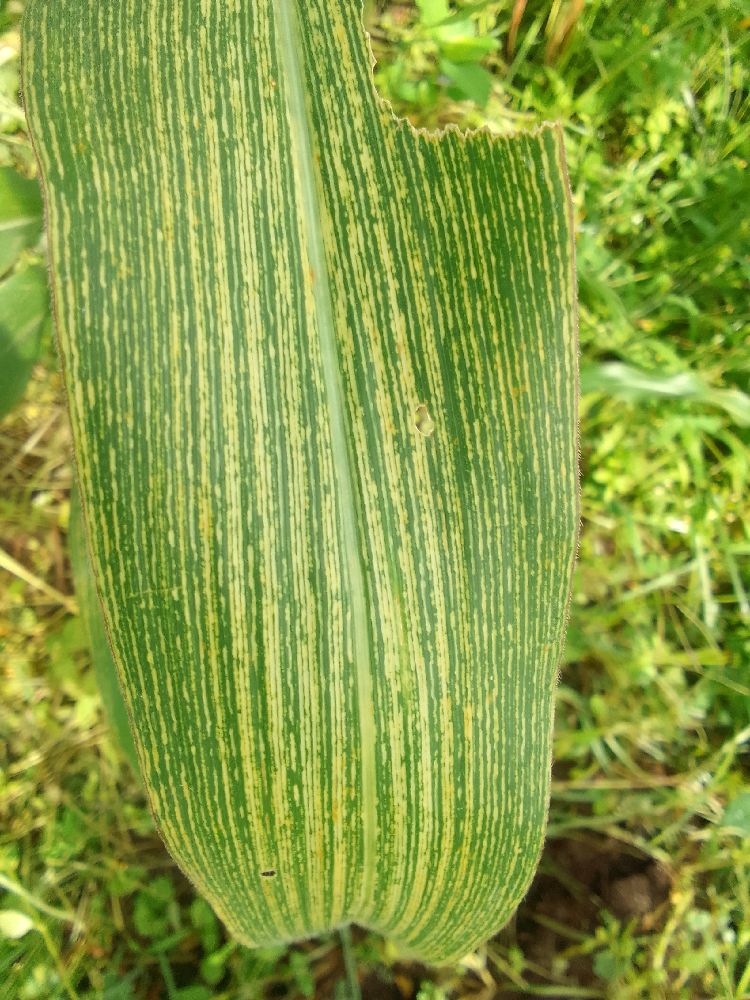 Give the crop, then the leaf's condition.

maize, maize streak virus
